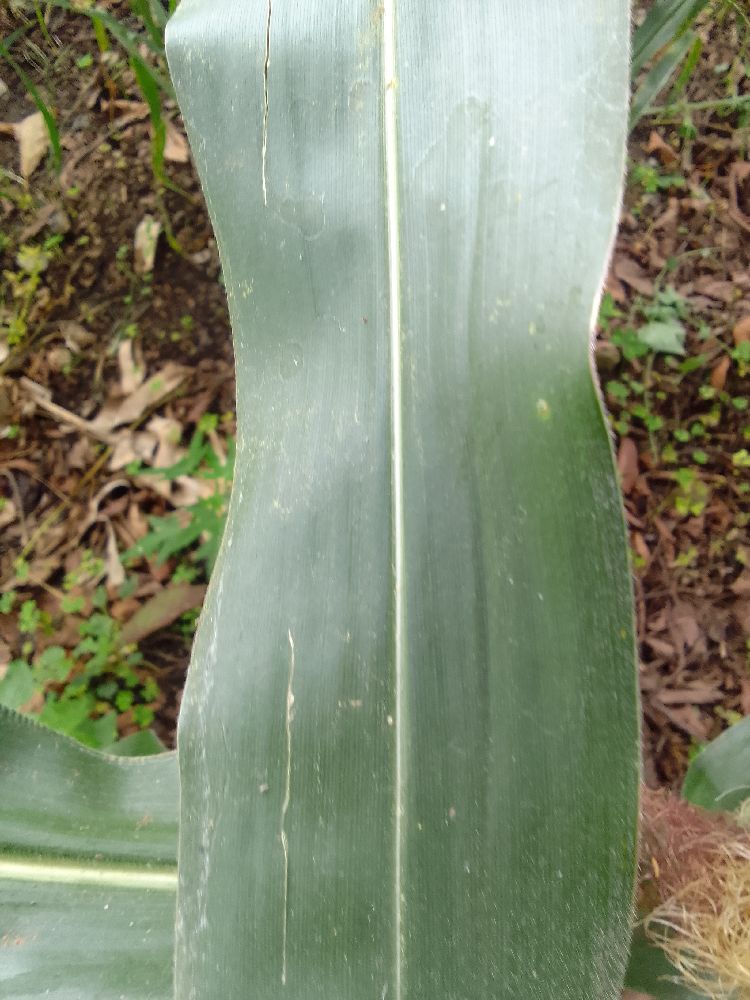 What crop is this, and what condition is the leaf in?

maize, healthy
